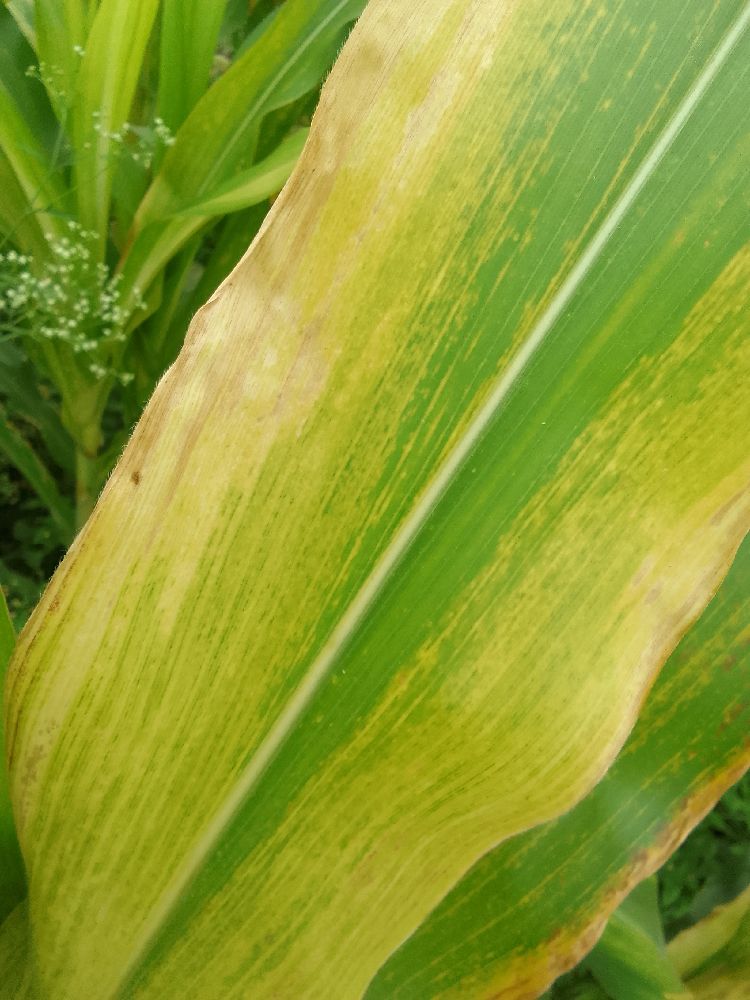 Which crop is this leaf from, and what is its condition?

maize, maize lethal necrosis
